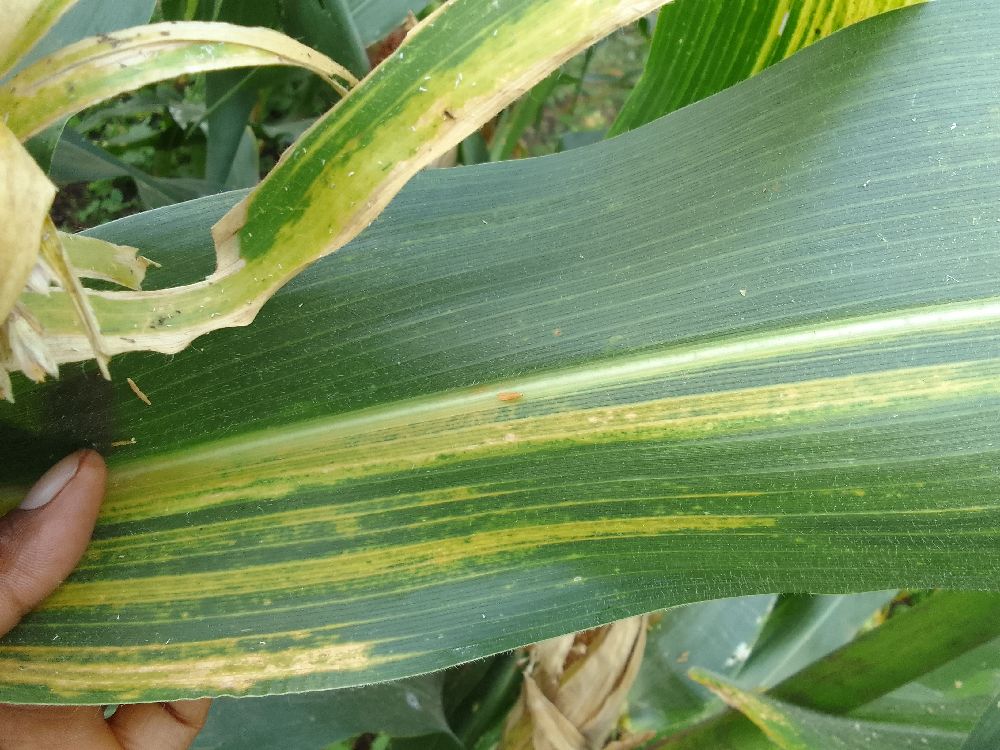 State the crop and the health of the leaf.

maize, maize lethal necrosis
